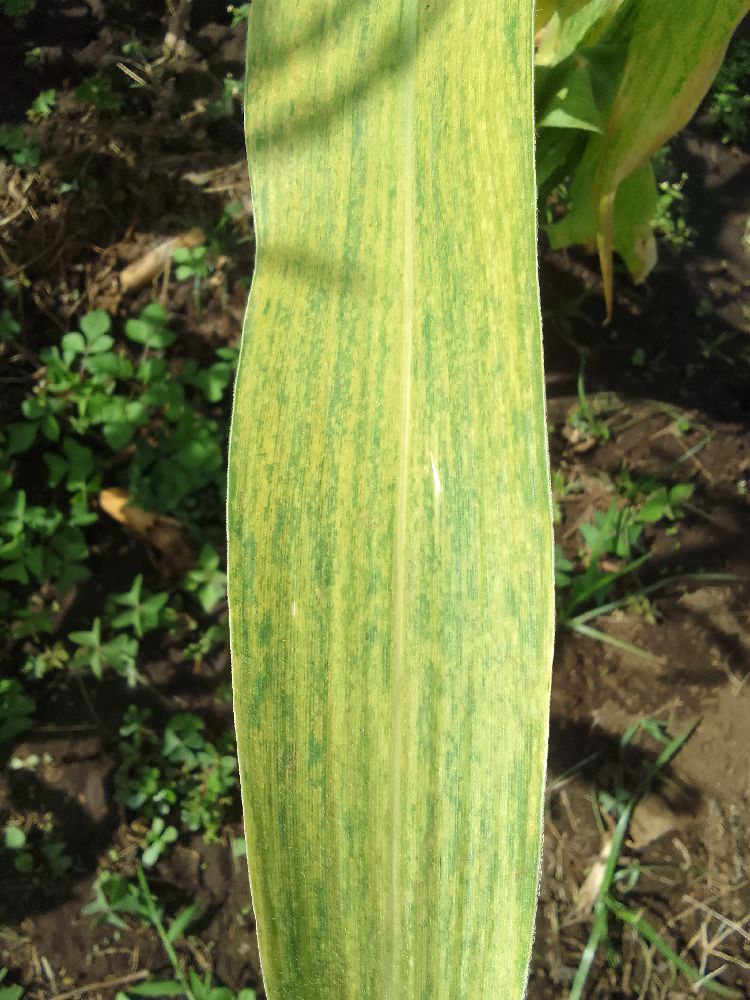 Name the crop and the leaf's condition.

maize, maize lethal necrosis
